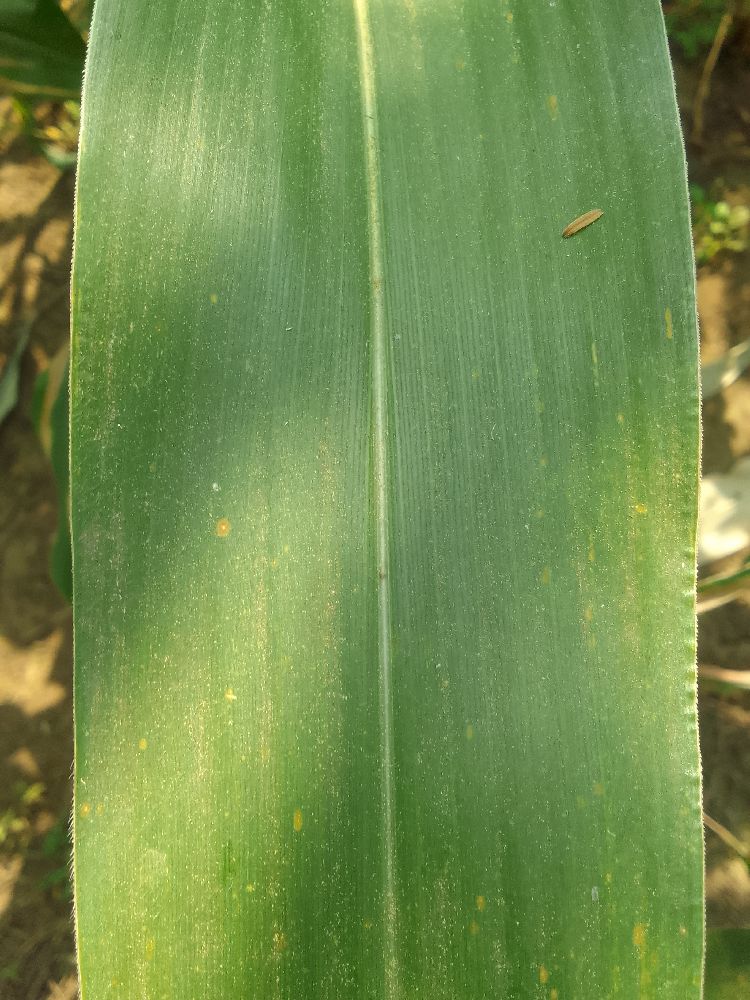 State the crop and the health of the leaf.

maize, healthy
